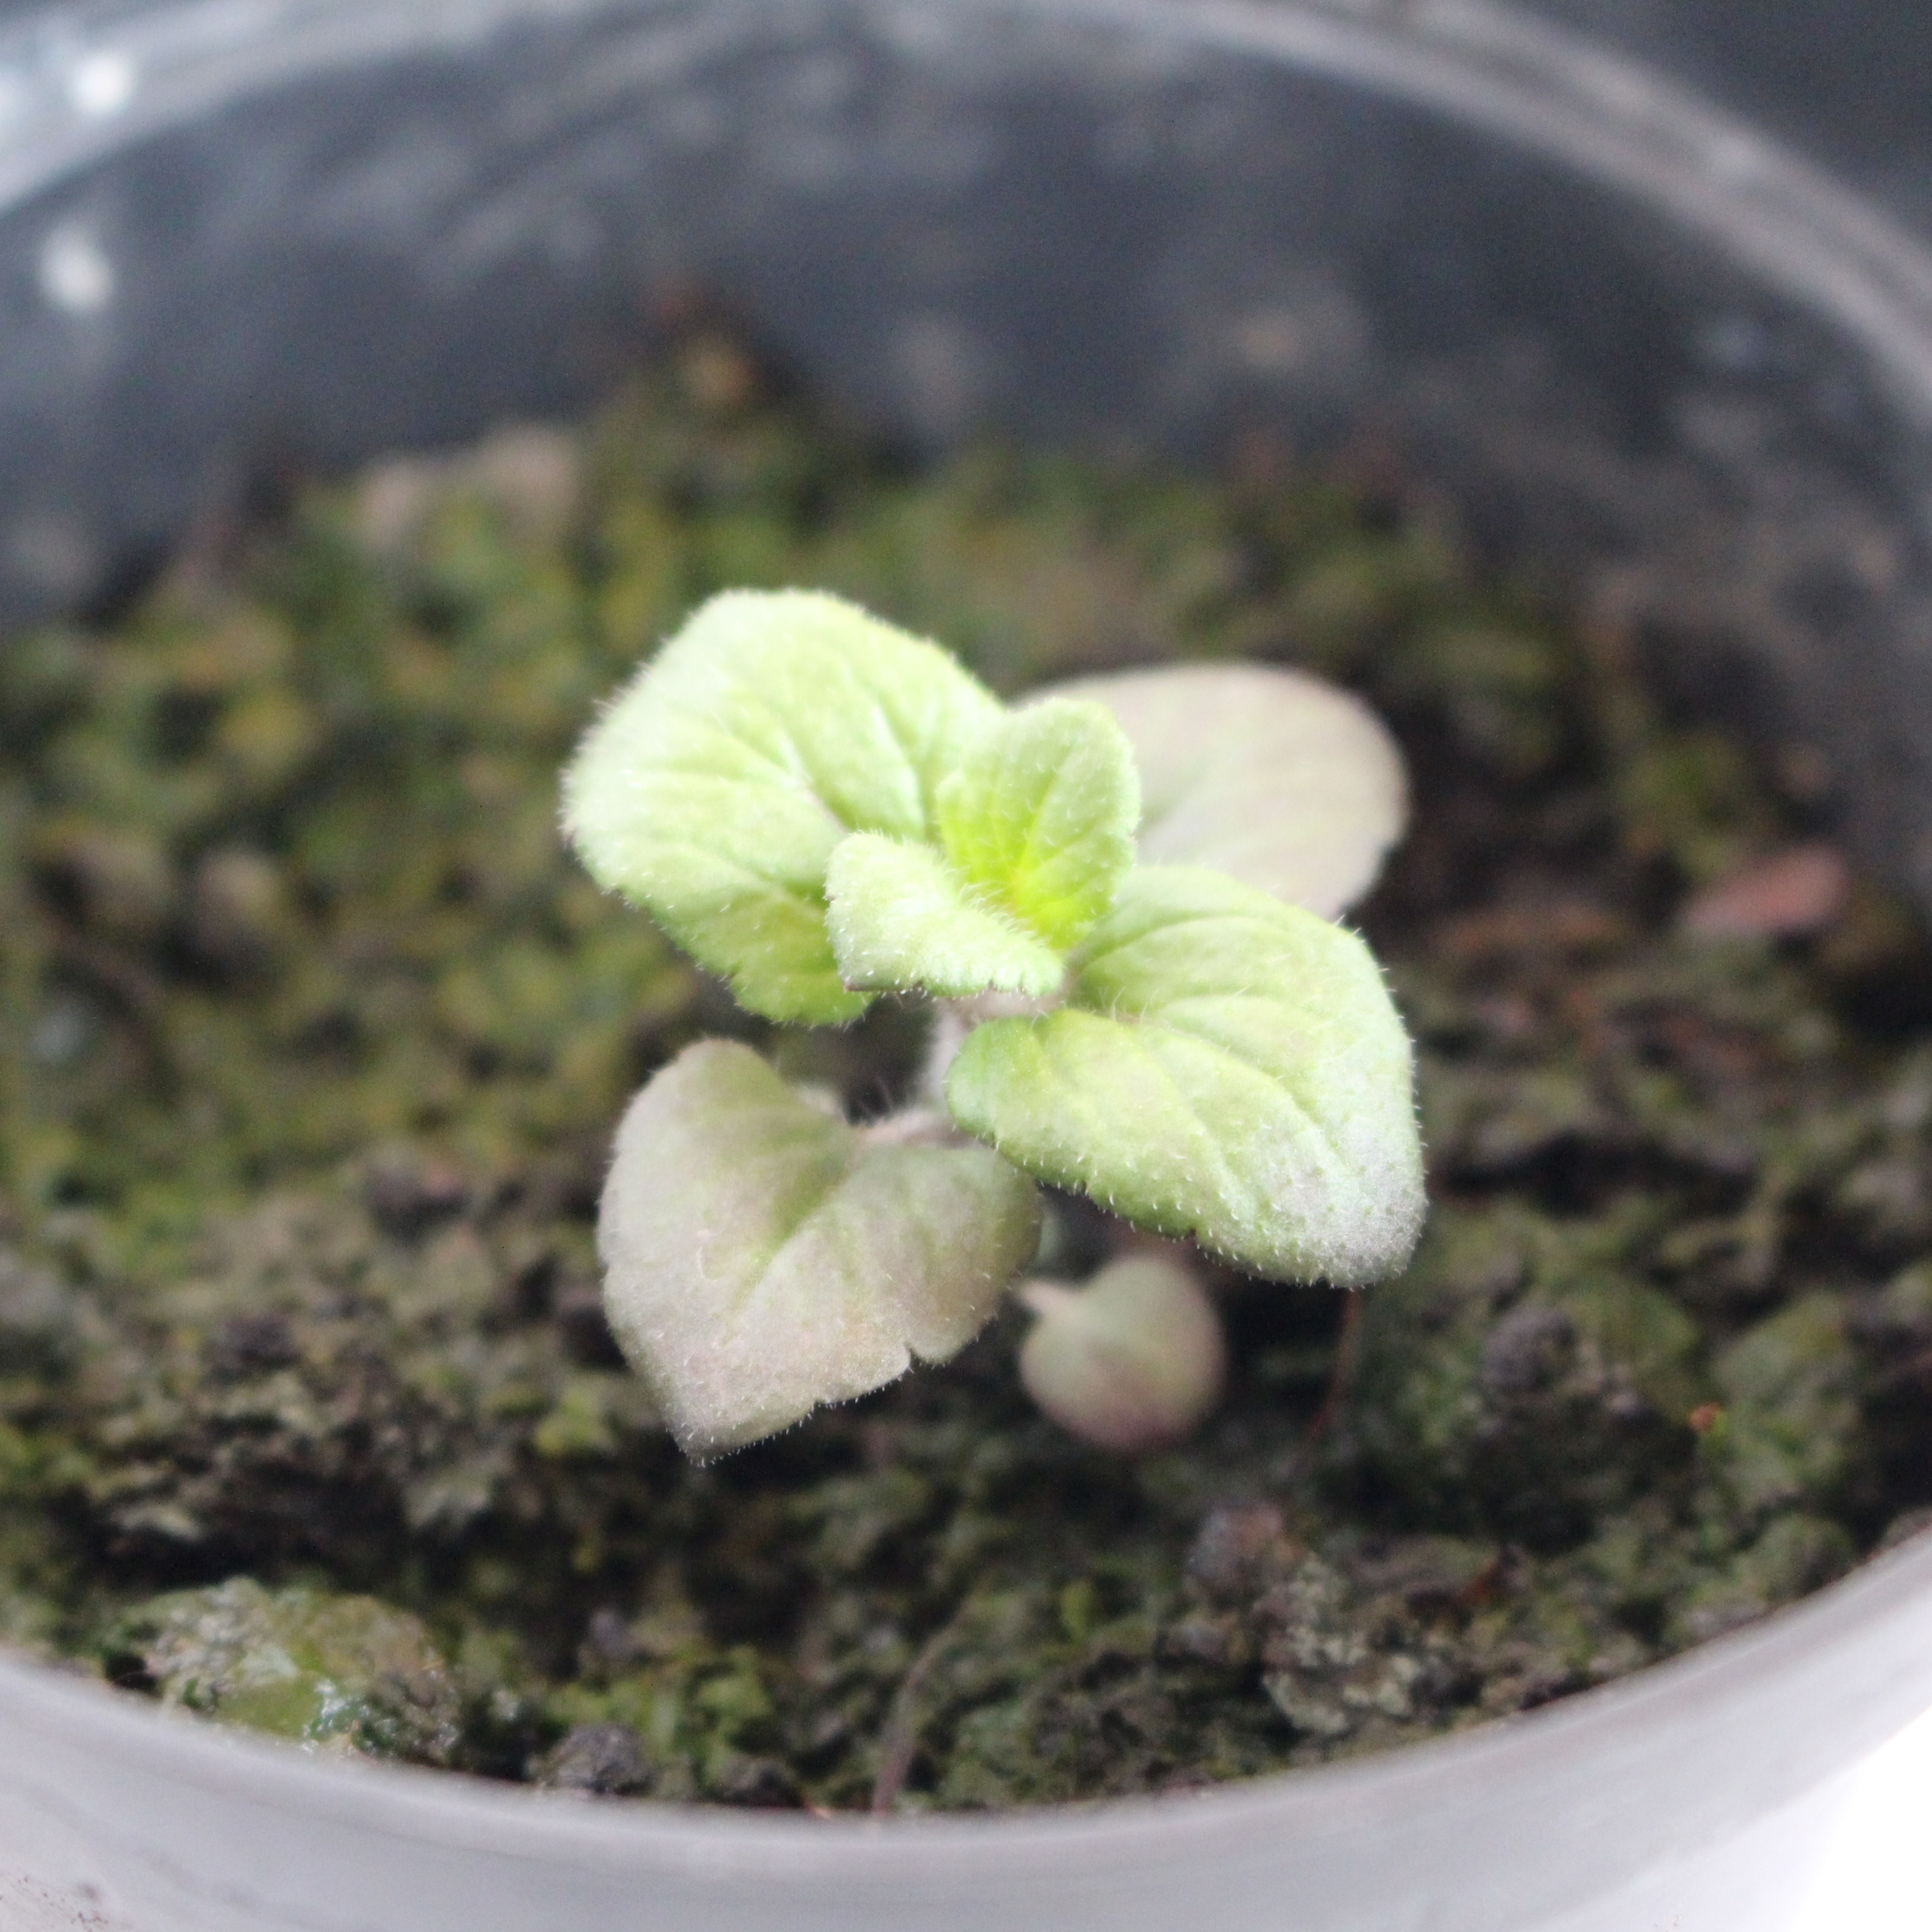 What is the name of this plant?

Veronica persica
